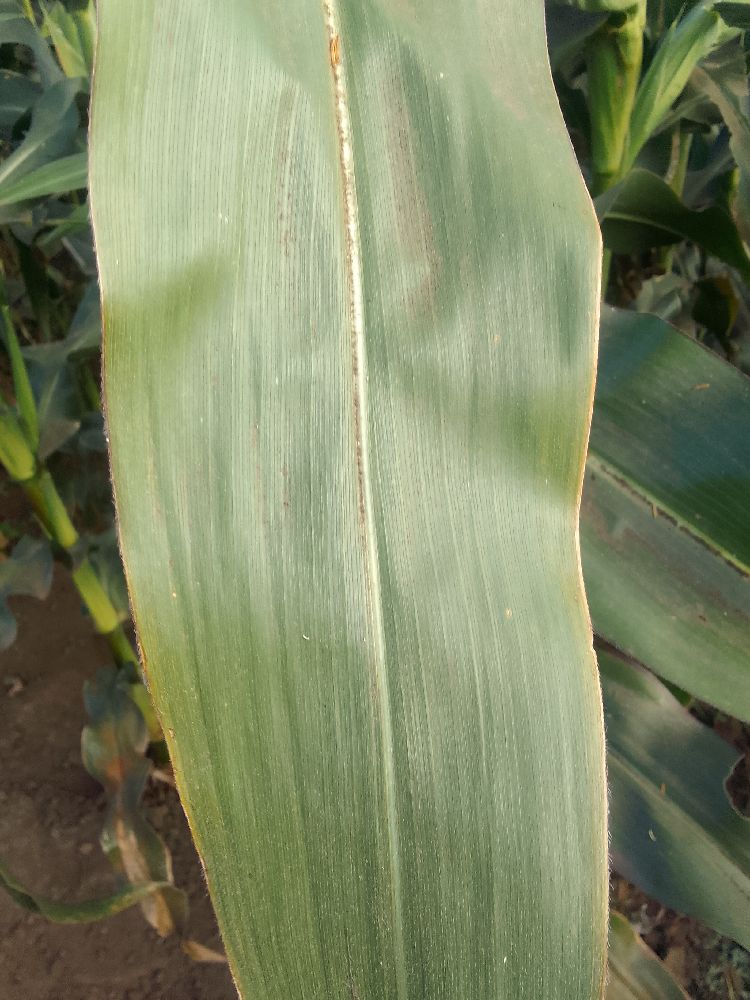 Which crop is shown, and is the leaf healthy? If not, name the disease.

maize, healthy
